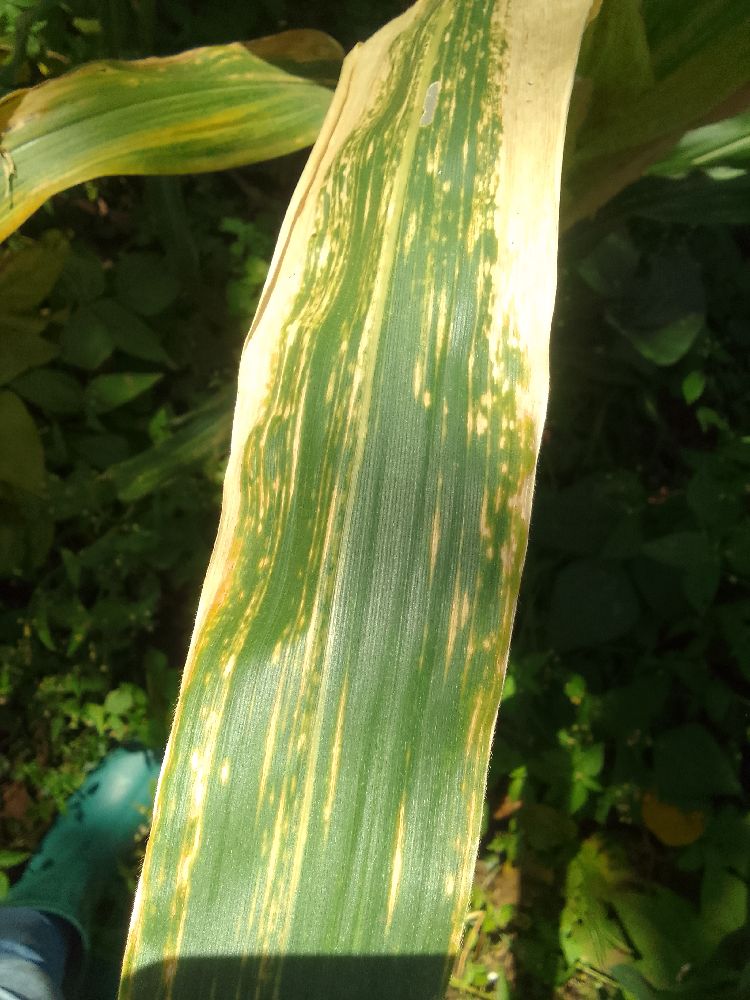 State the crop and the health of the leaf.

maize, maize lethal necrosis
